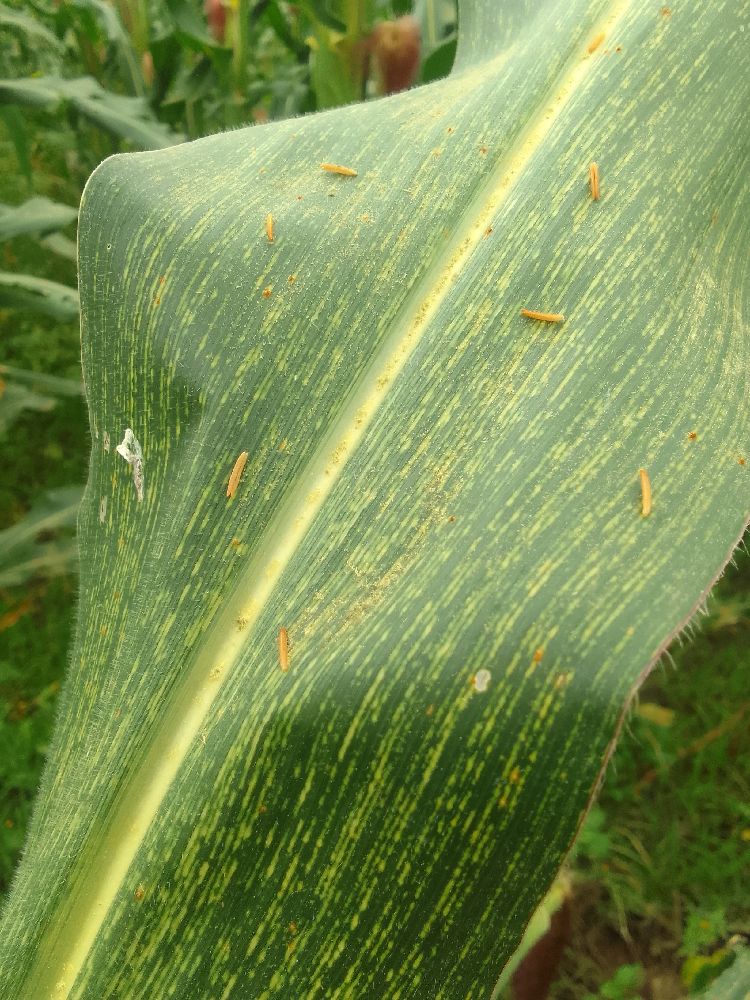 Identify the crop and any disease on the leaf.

maize, maize streak virus
